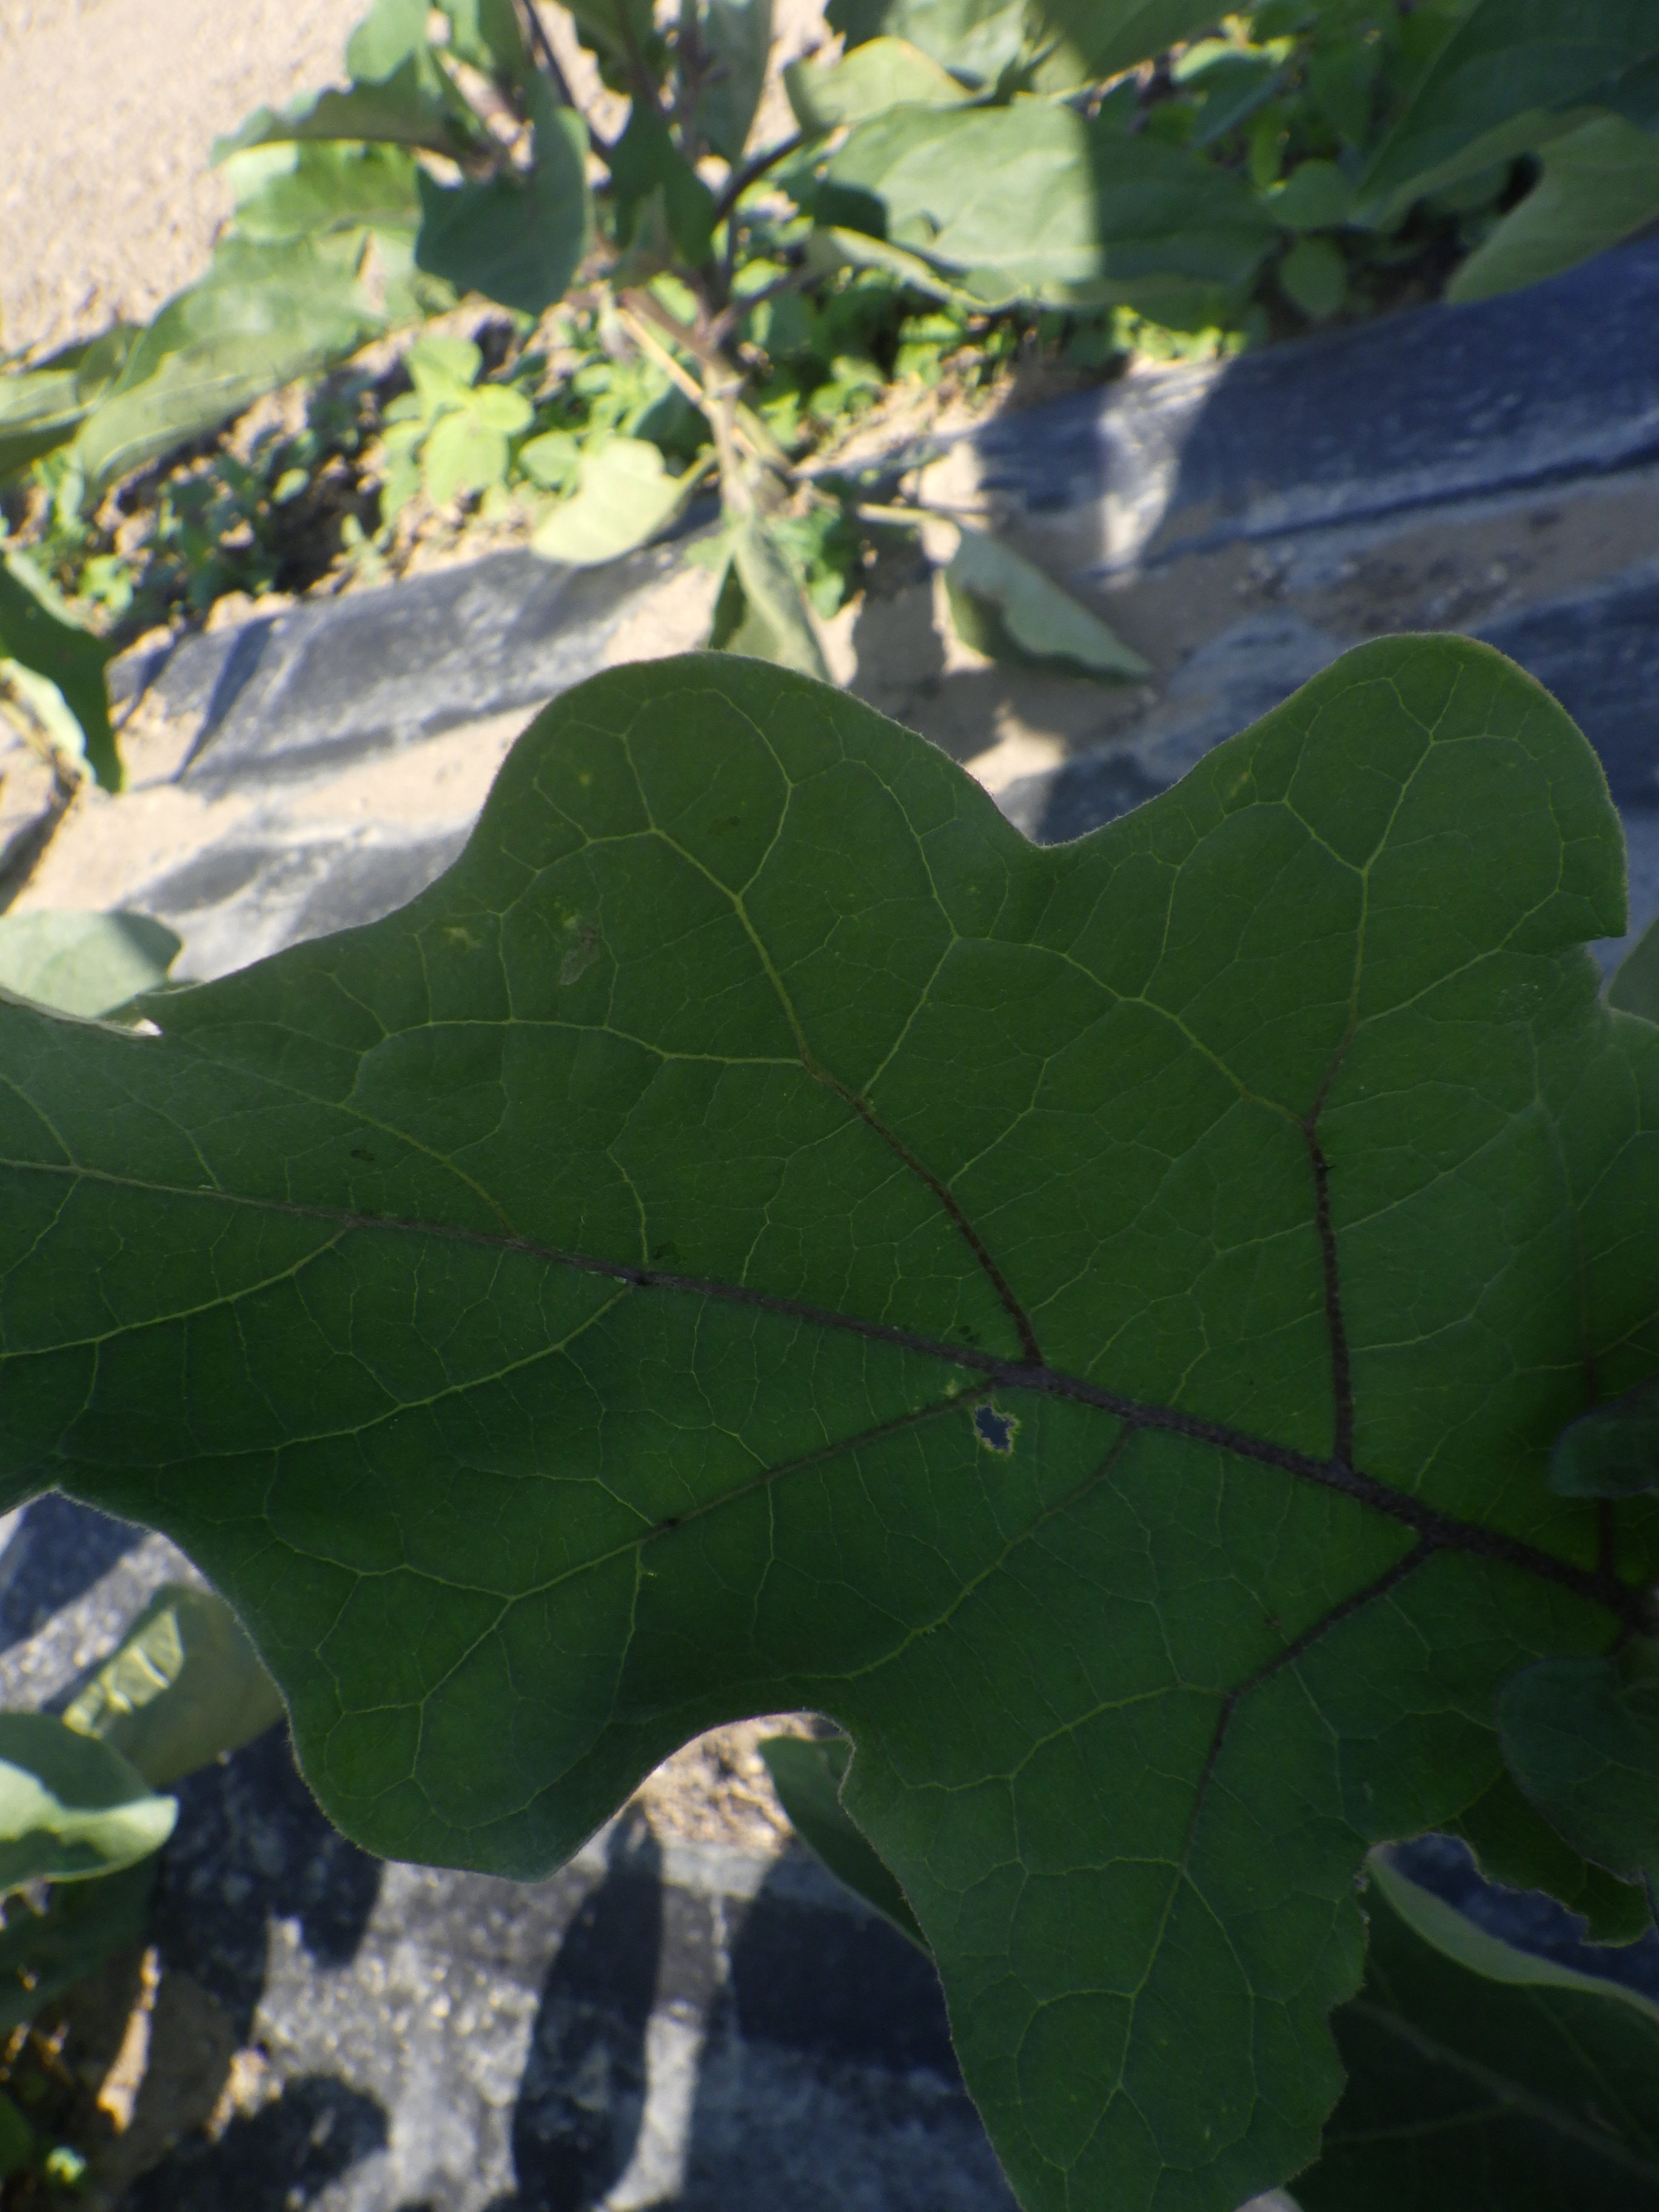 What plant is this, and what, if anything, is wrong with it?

aubergine, aphids, colorado potato beetle
